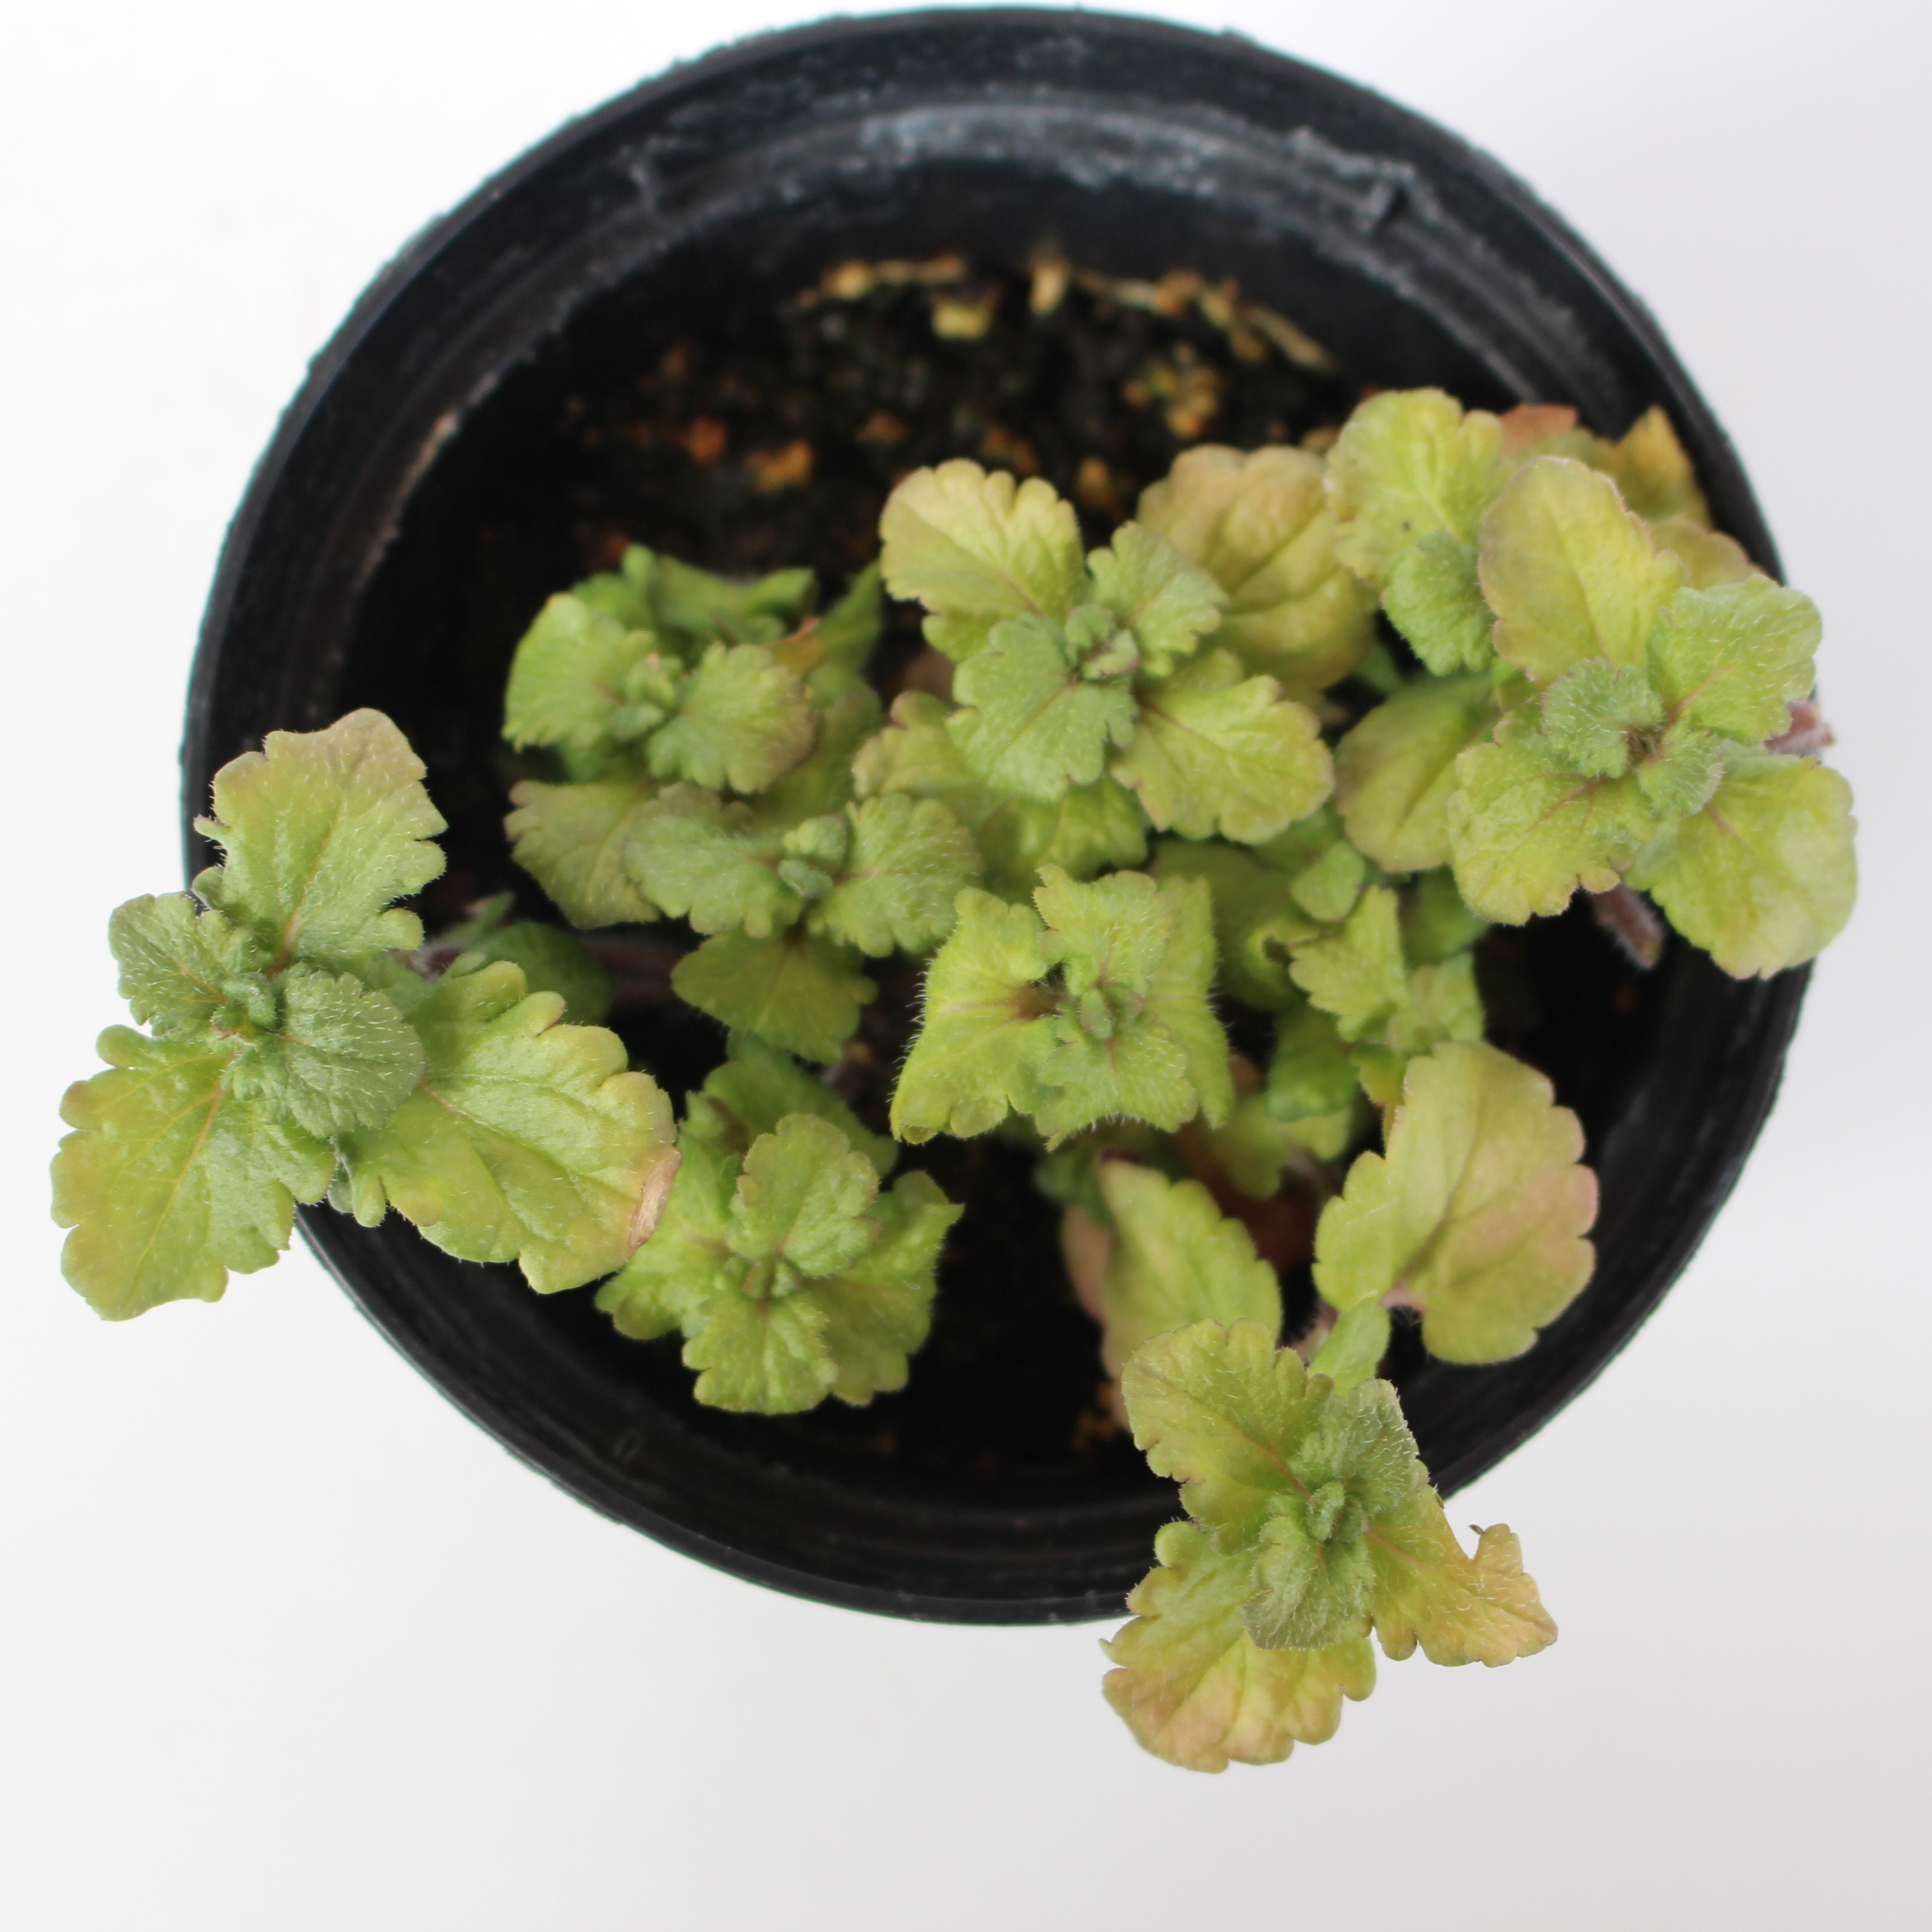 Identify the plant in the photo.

Veronica persica
